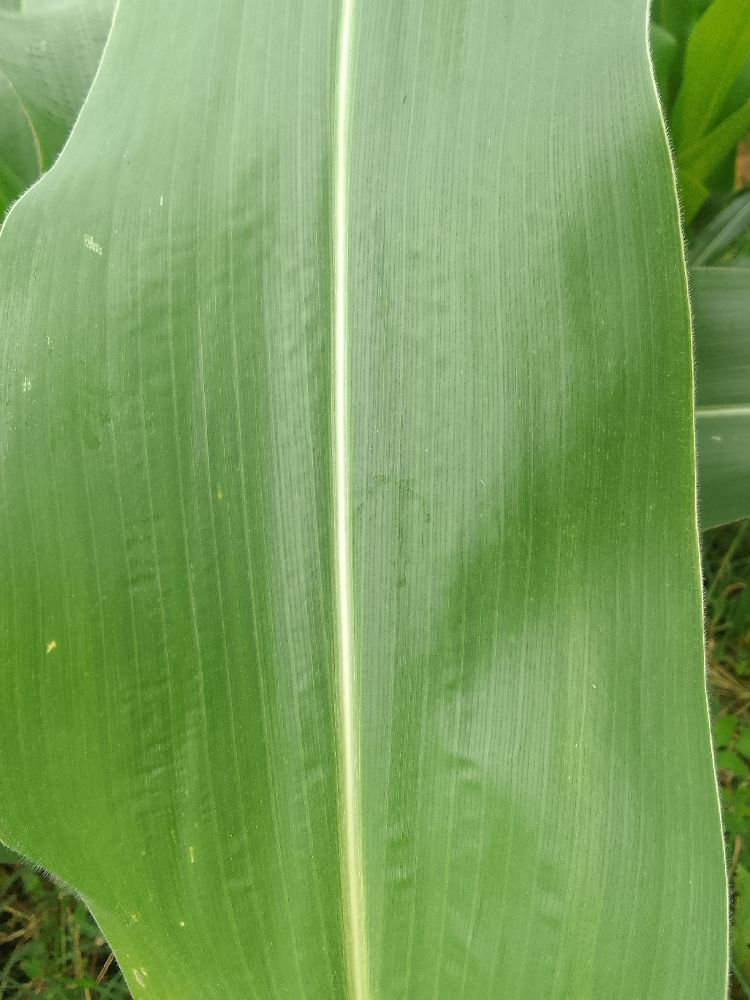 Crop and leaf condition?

maize, healthy
